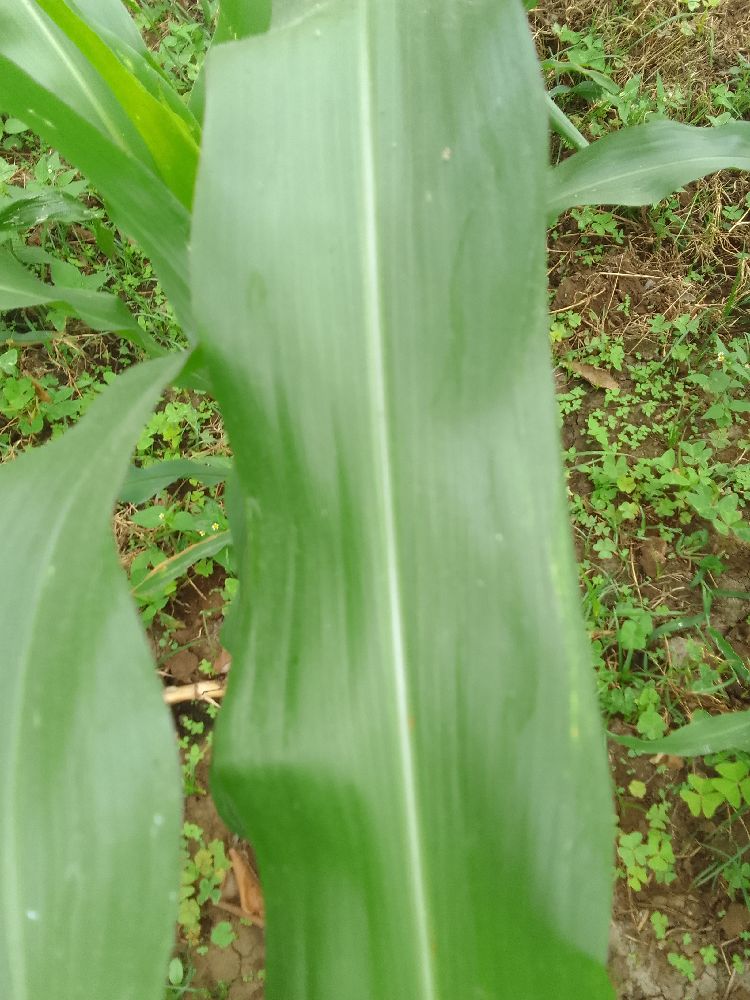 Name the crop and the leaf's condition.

maize, healthy
